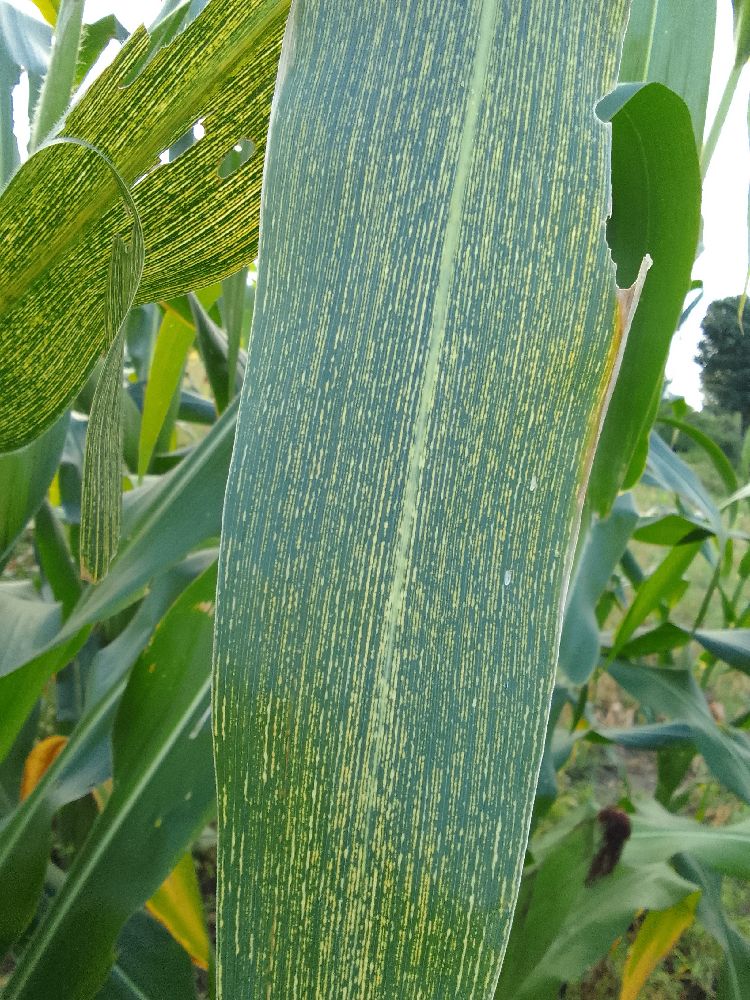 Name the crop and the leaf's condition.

maize, maize streak virus
